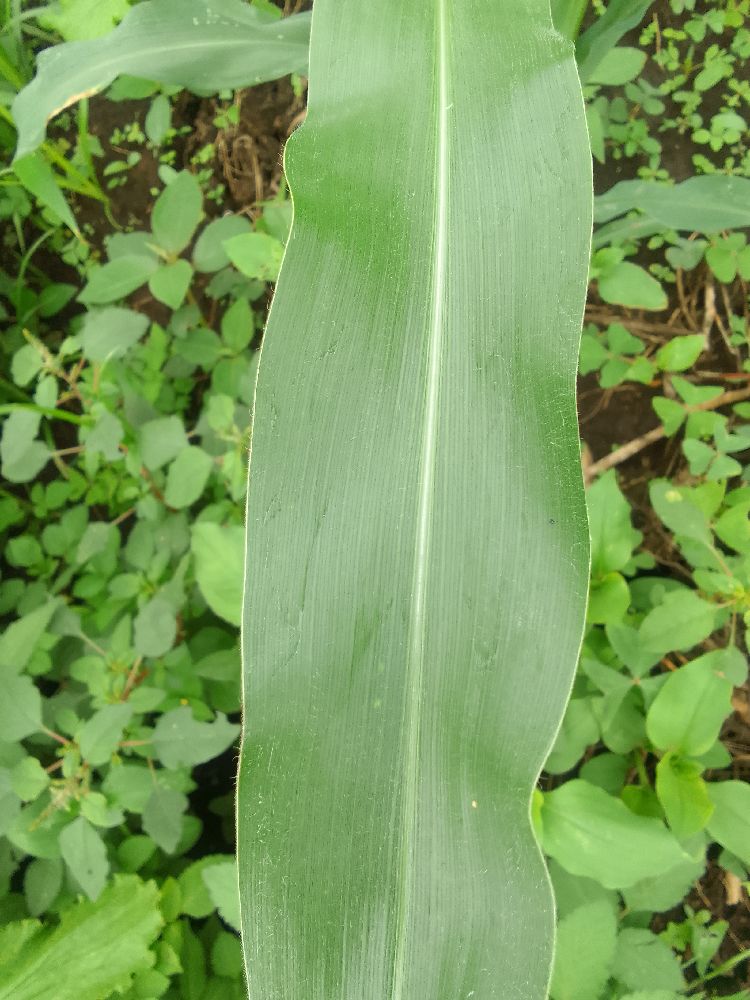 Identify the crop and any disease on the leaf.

maize, healthy
